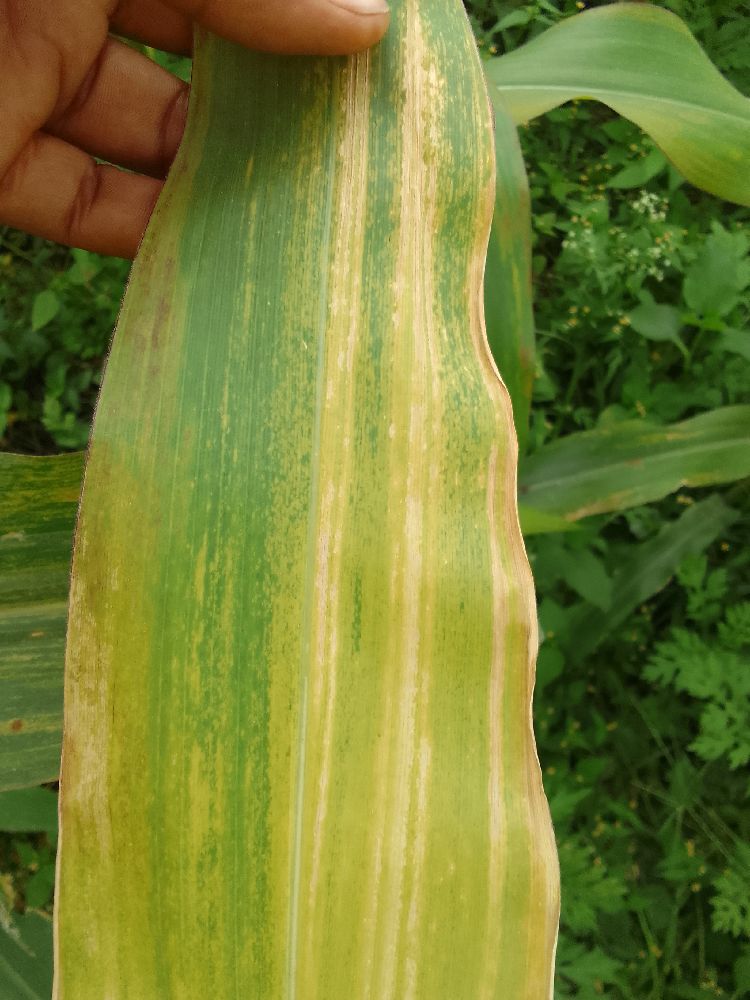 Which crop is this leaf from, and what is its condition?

maize, maize lethal necrosis
